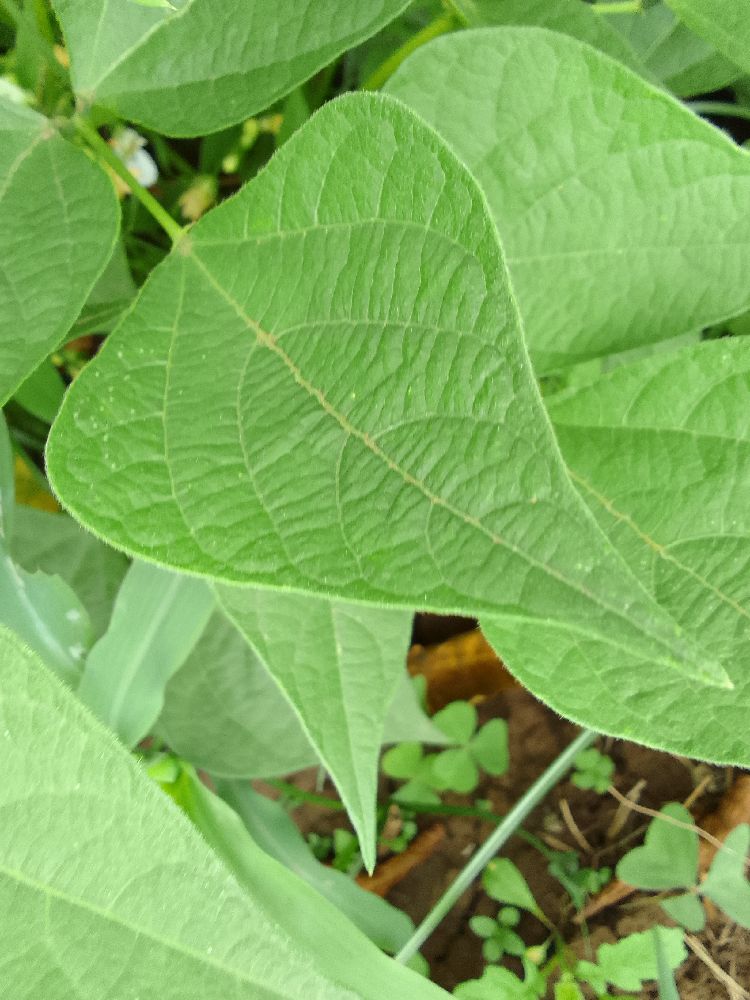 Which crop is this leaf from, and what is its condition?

common bean, healthy
